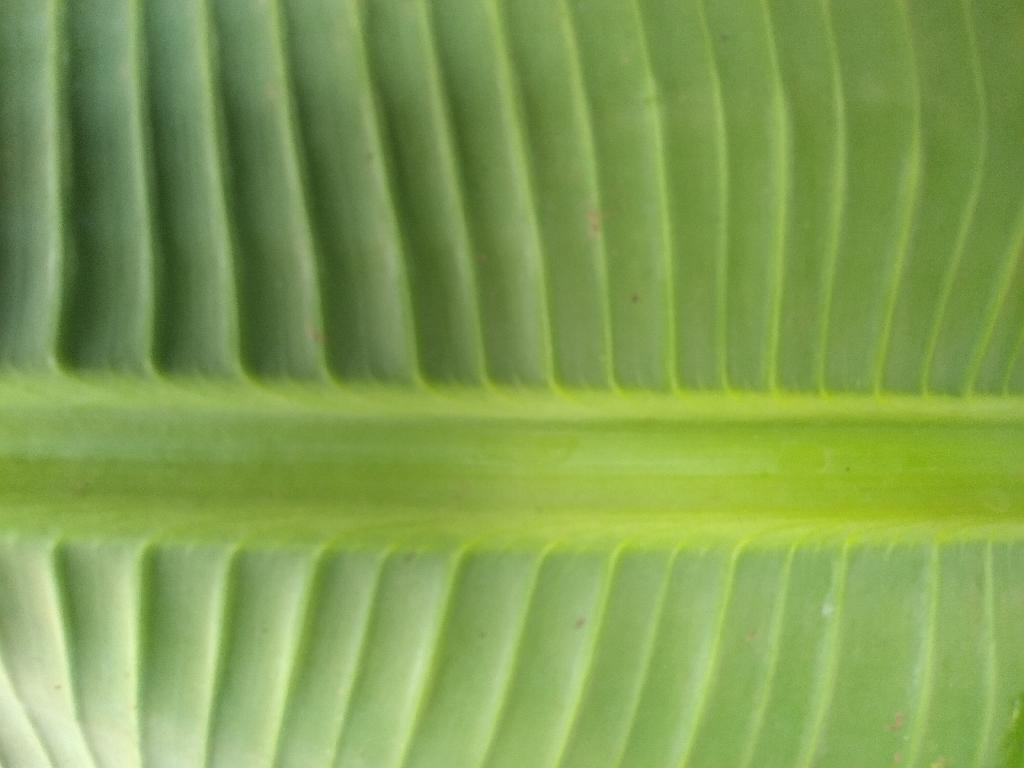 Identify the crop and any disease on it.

banana, healthy
